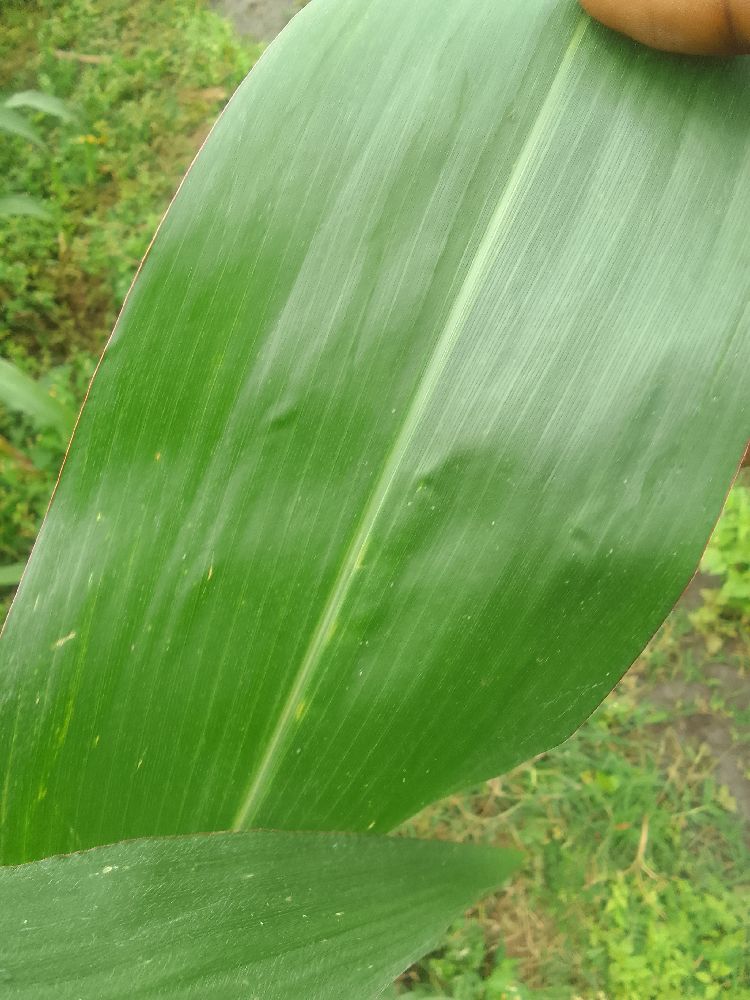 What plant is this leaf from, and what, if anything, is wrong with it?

maize, healthy
